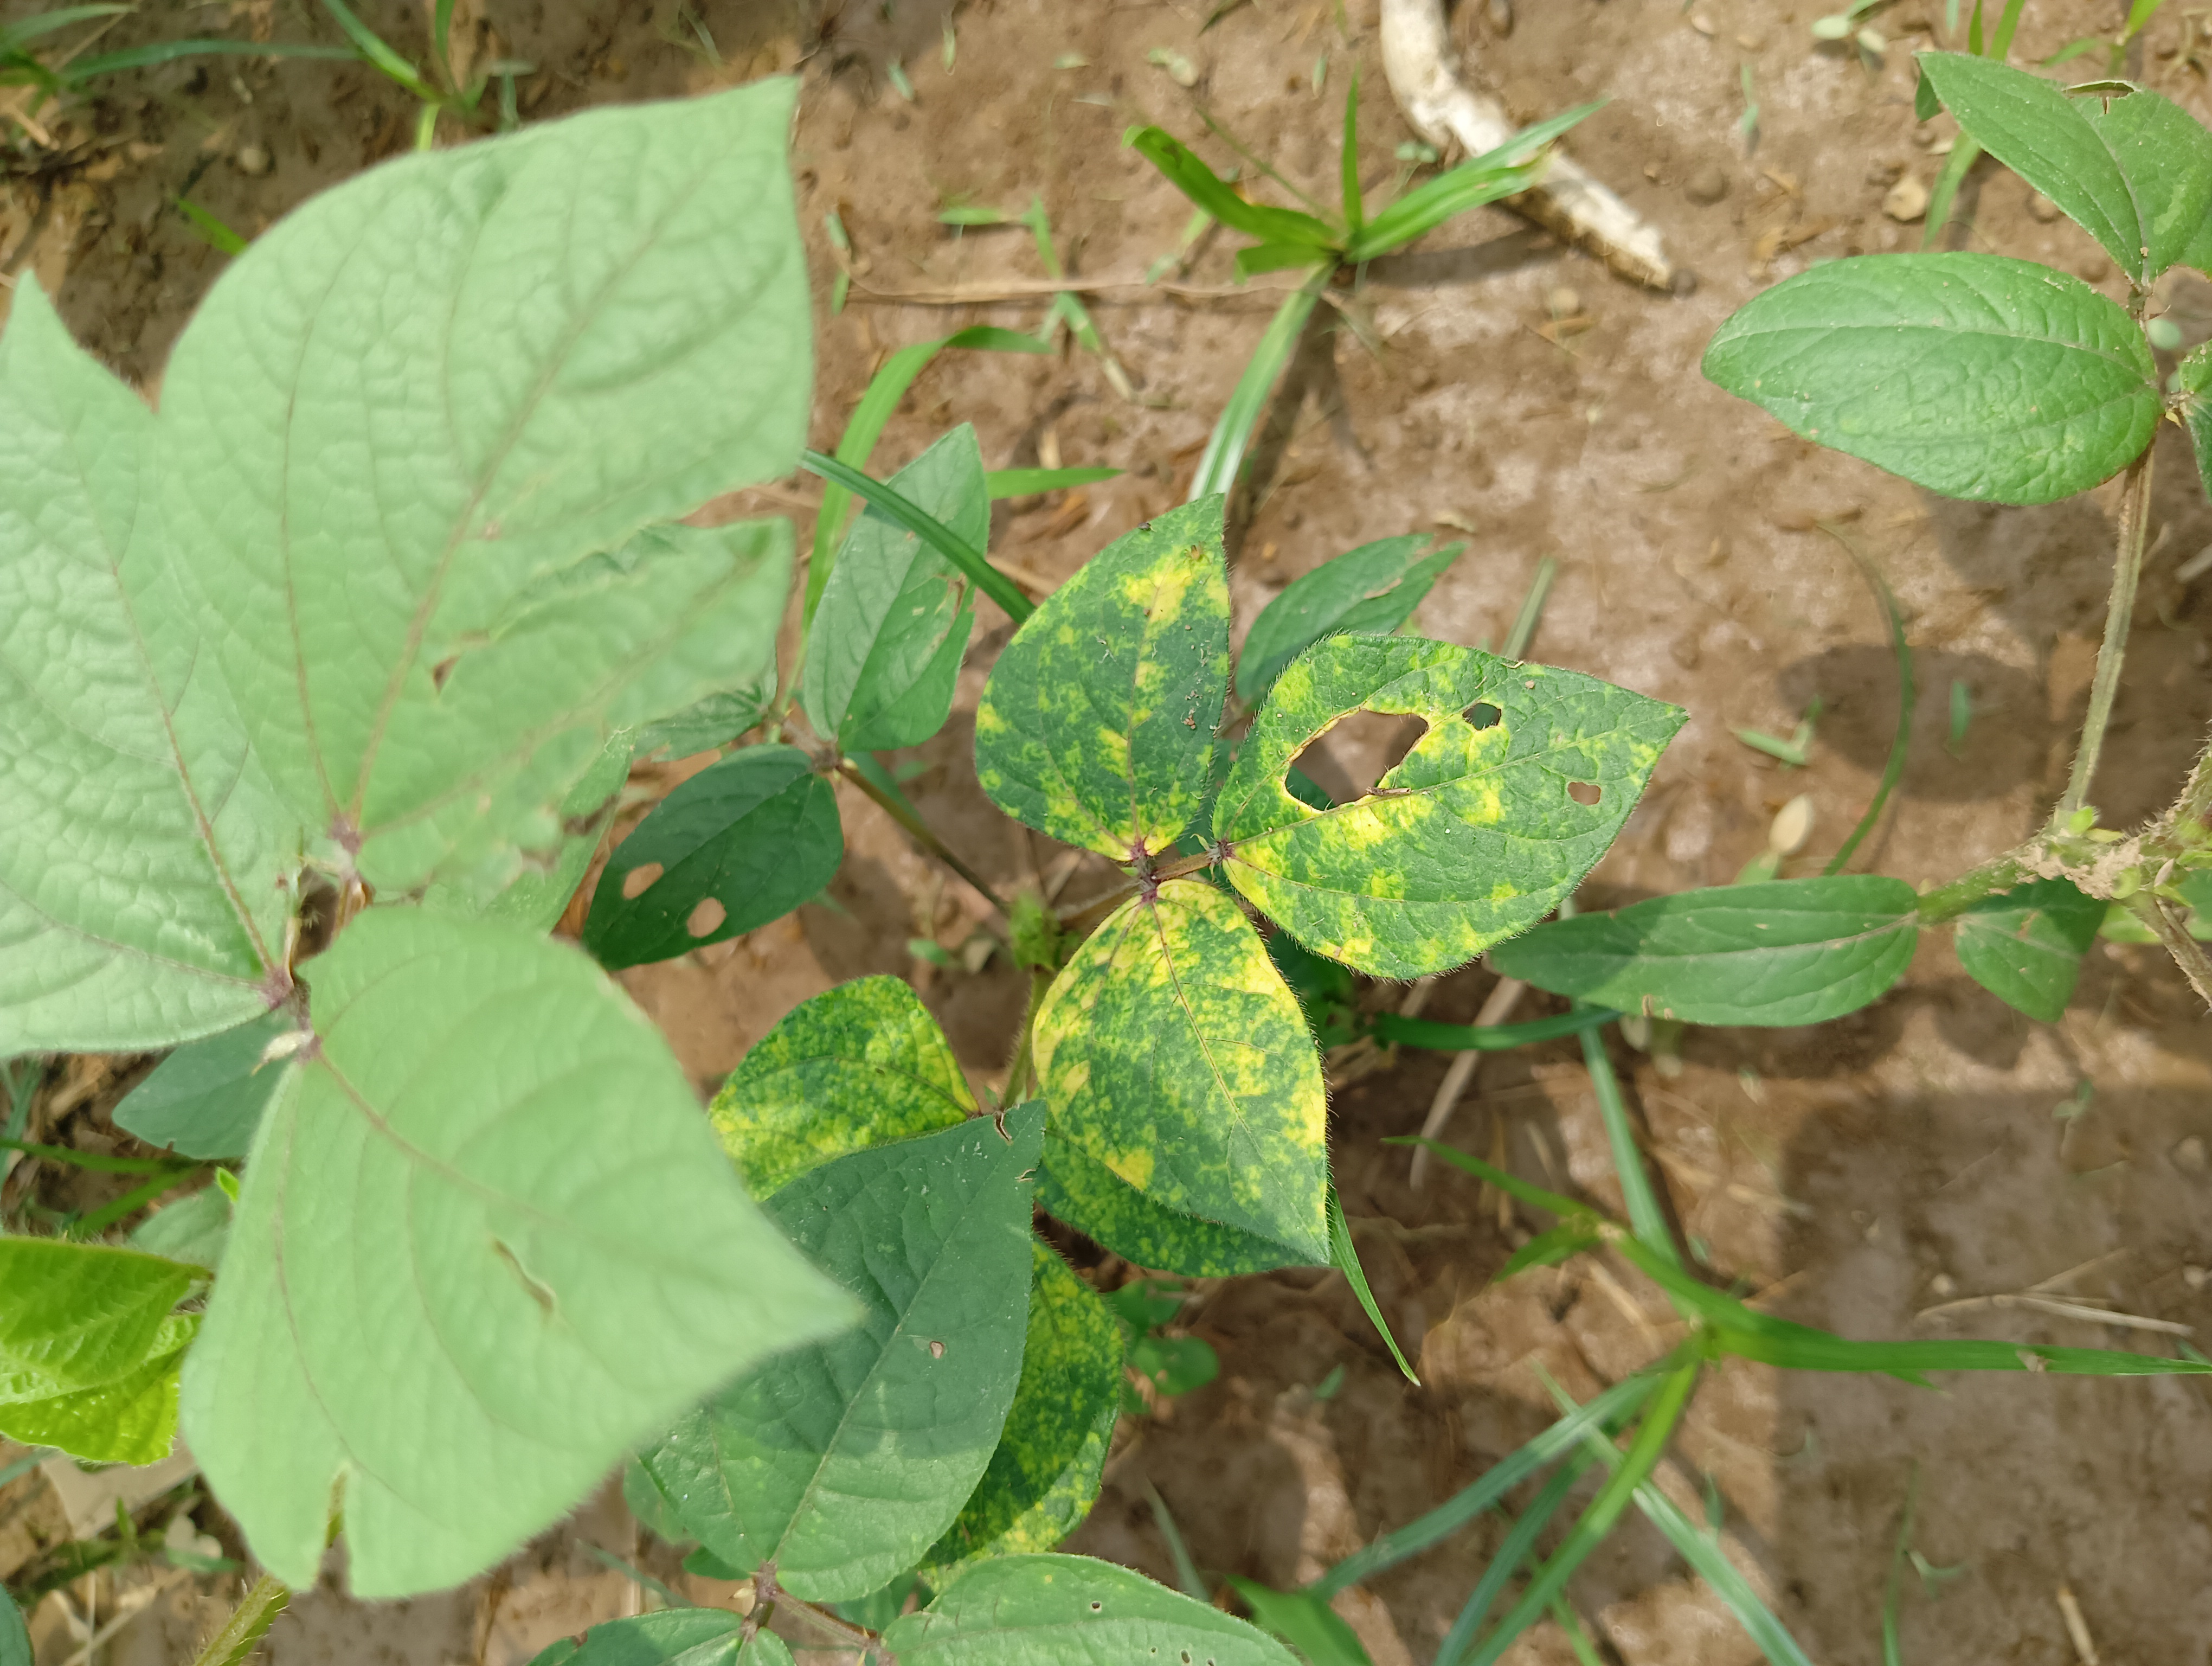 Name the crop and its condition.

mungbean, yellow mosaic
